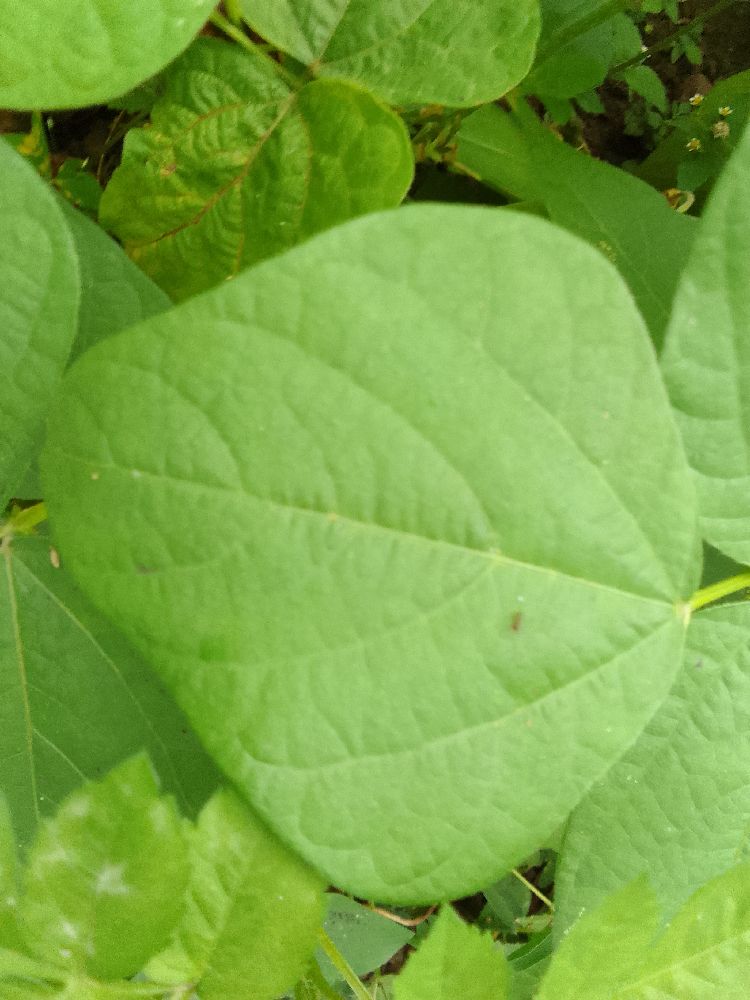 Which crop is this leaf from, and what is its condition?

common bean, healthy
